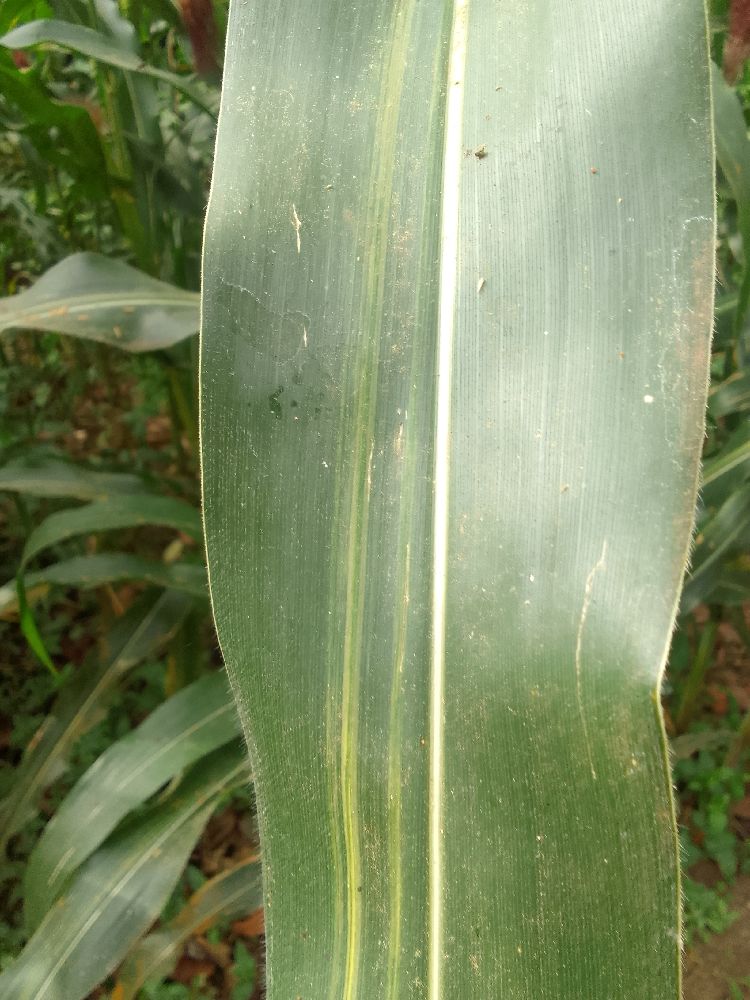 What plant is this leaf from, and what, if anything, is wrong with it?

maize, maize lethal necrosis
